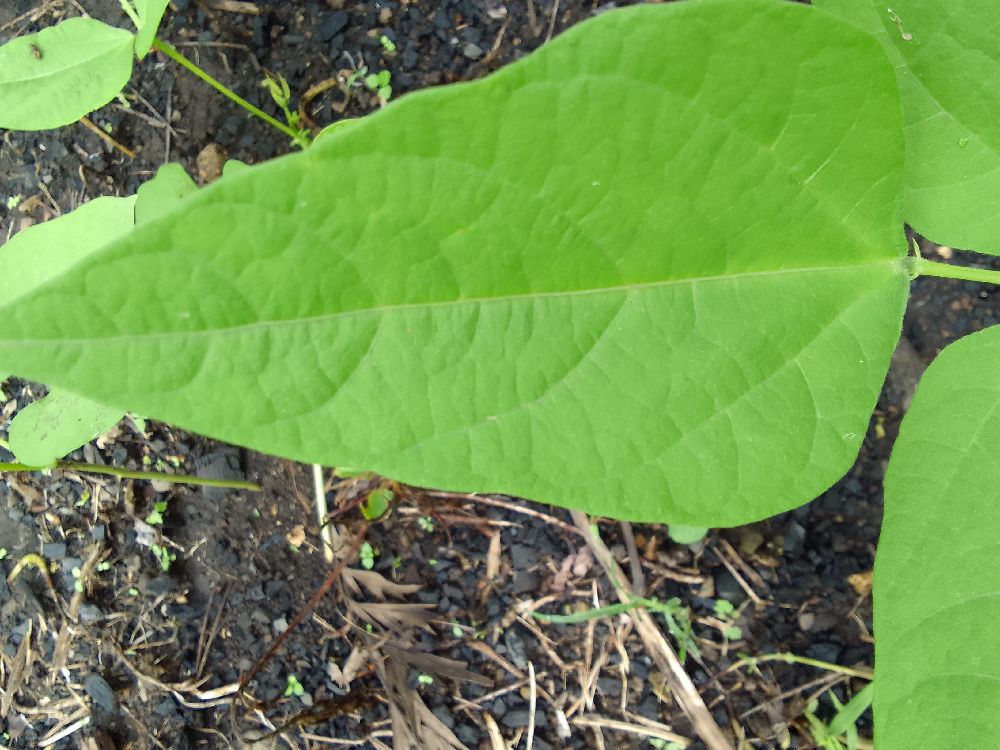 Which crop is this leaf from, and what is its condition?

common bean, healthy
